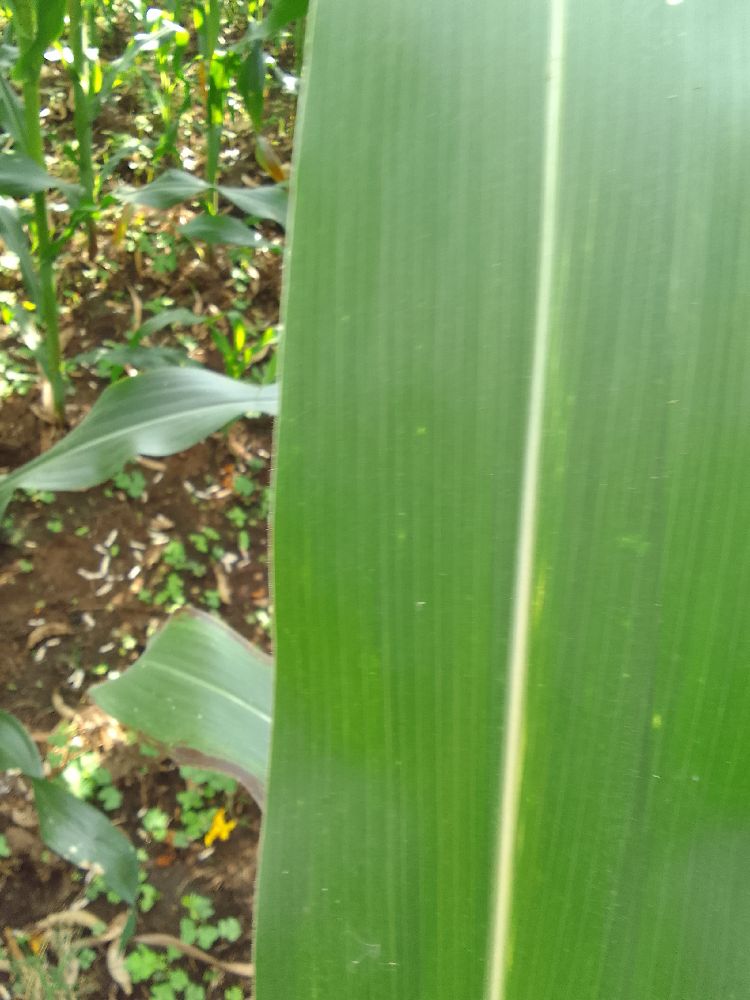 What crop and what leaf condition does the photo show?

maize, healthy
